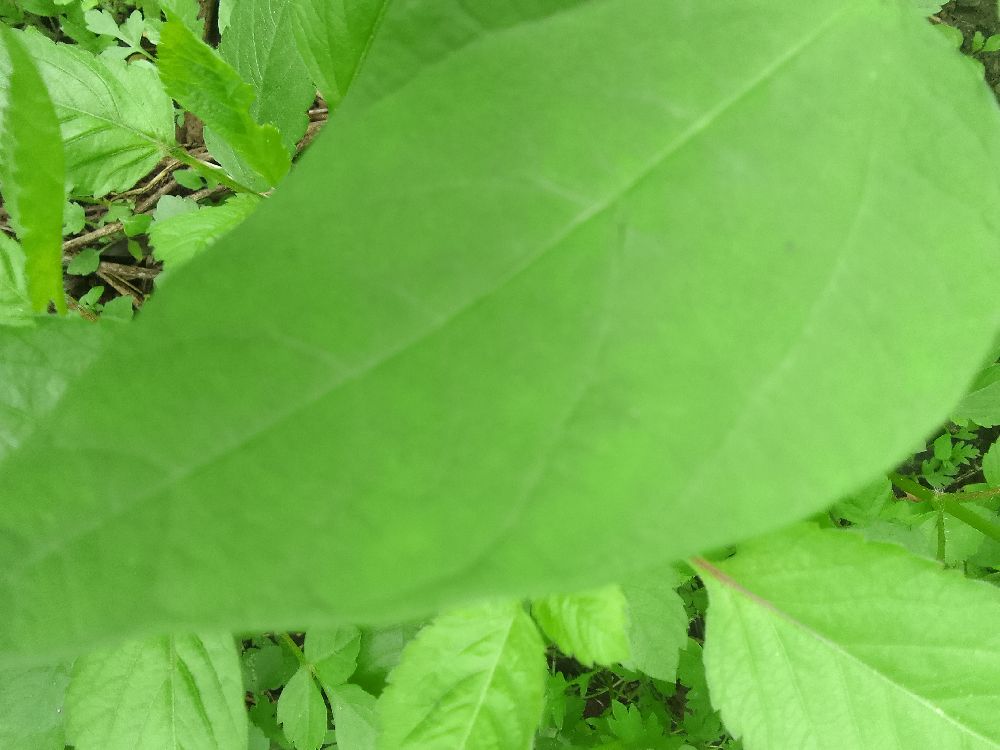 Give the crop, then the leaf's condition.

common bean, healthy
